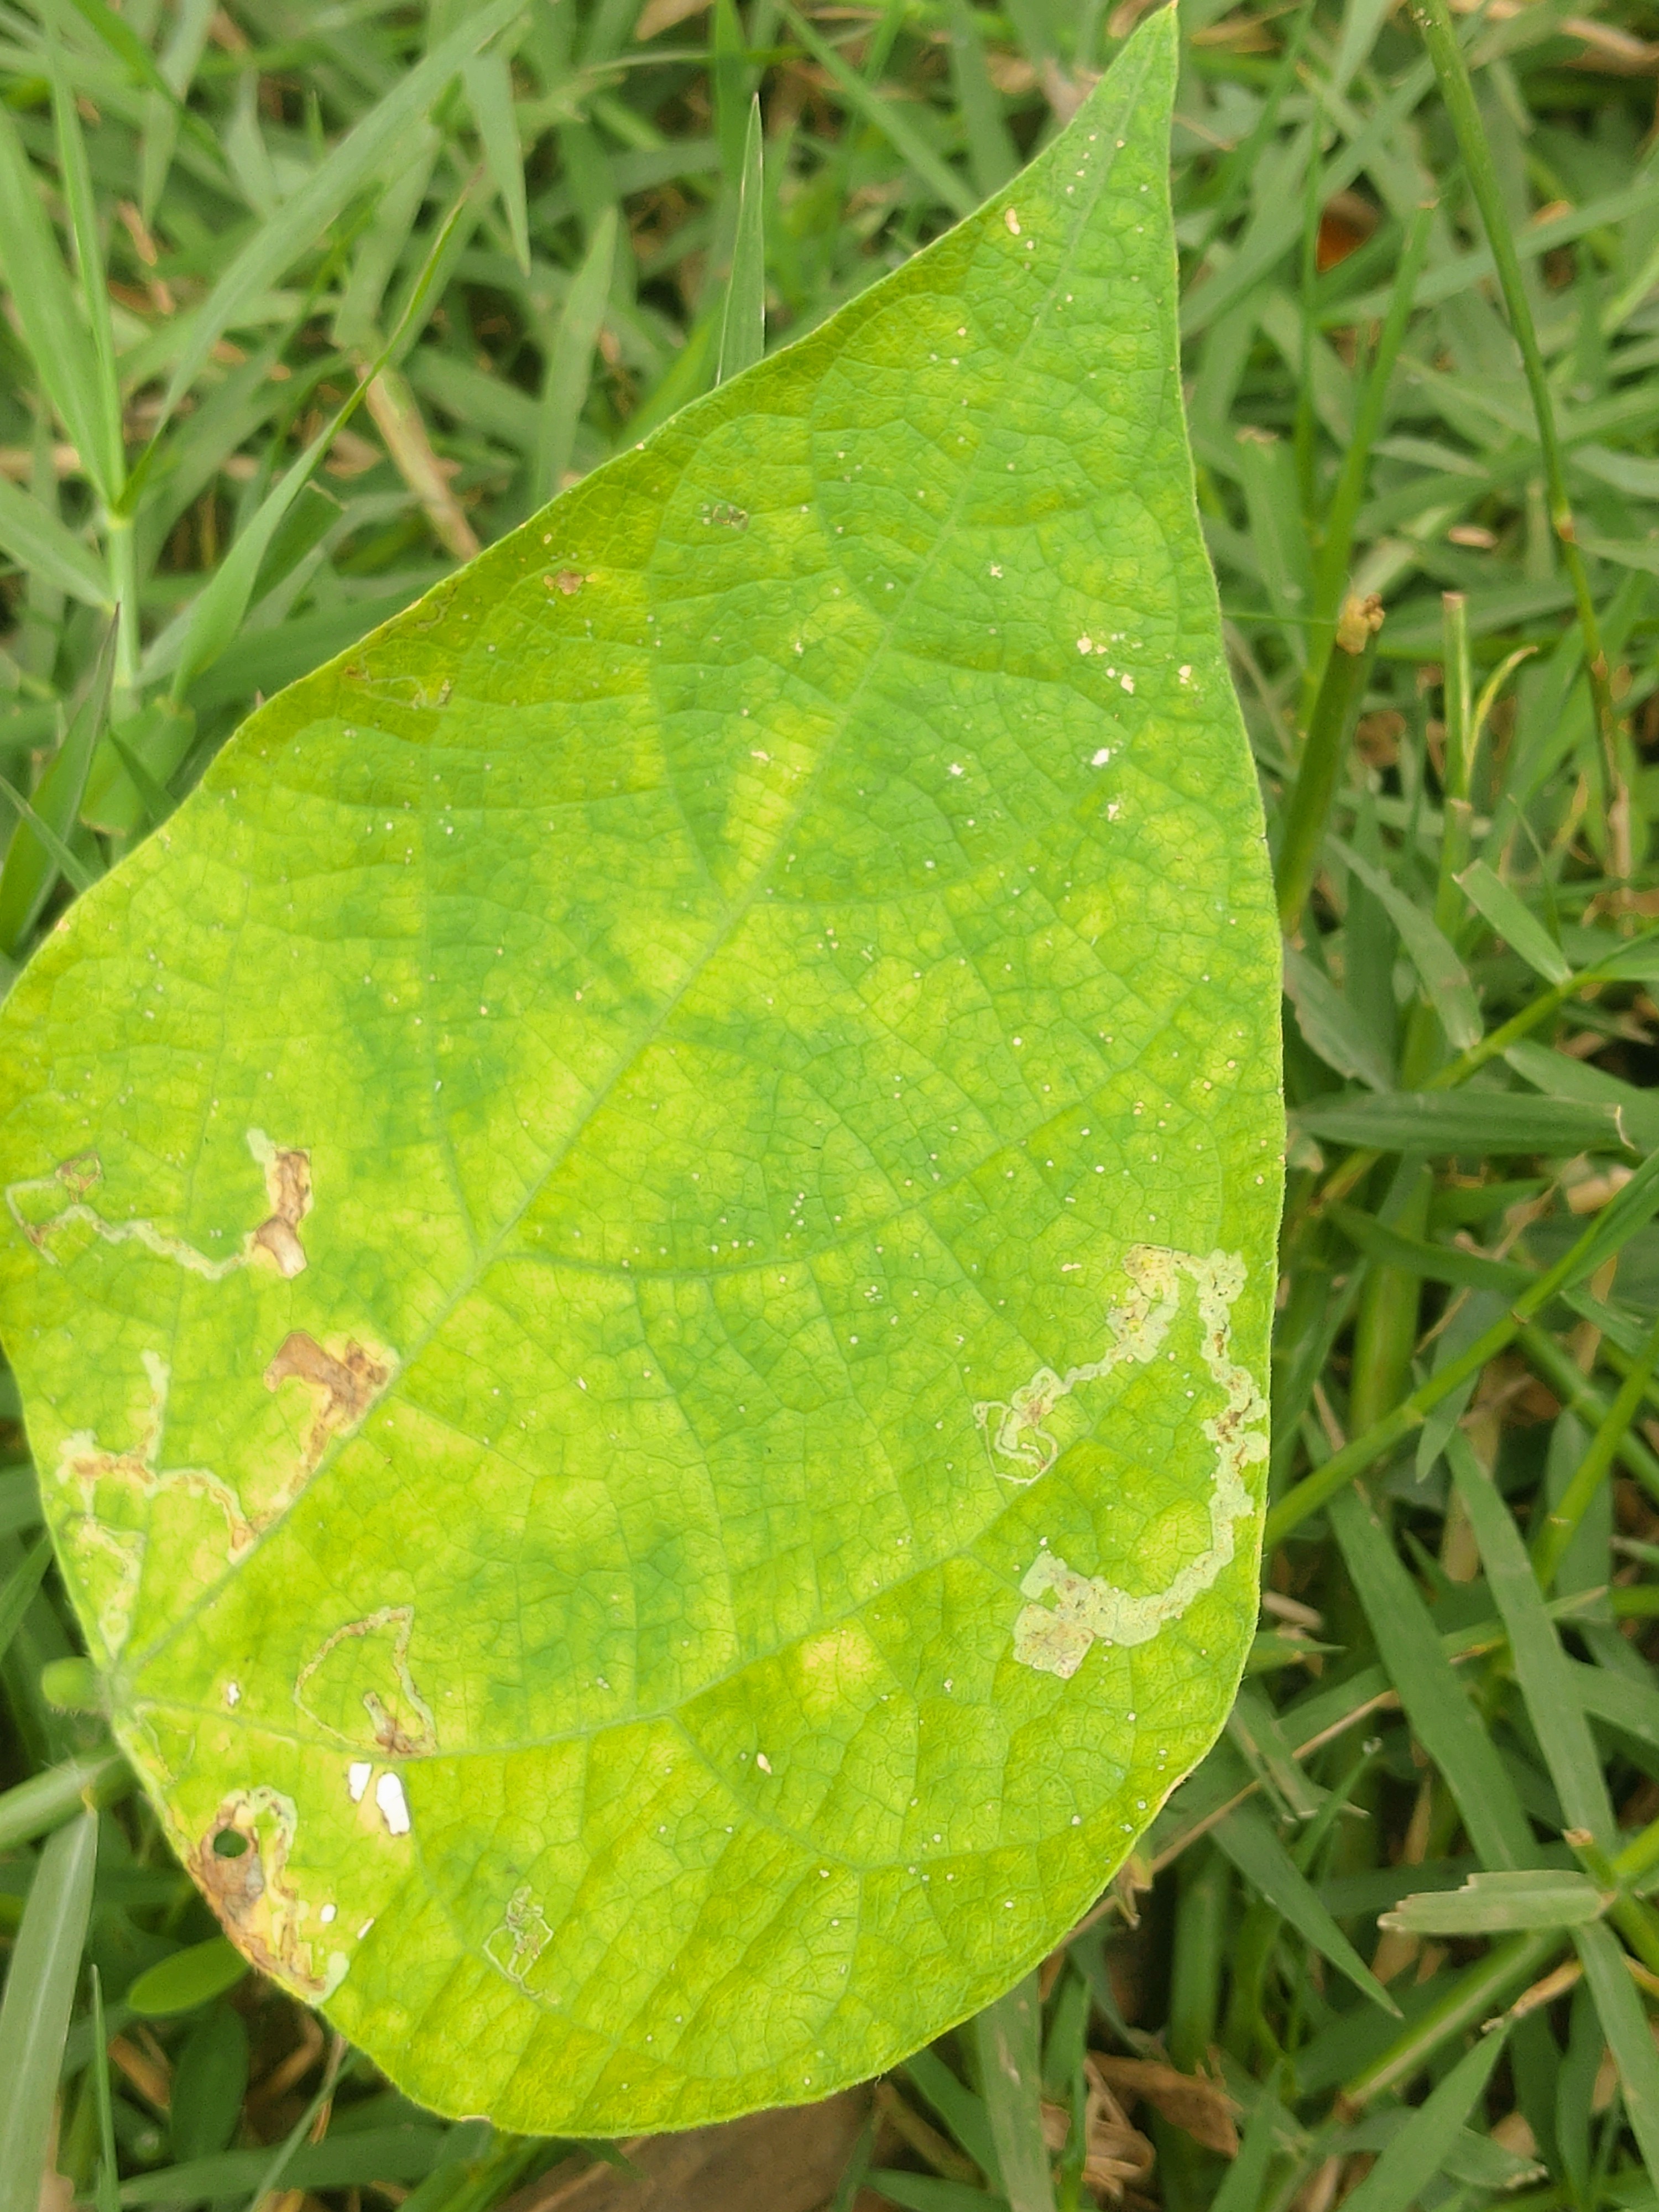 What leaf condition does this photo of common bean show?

rust
